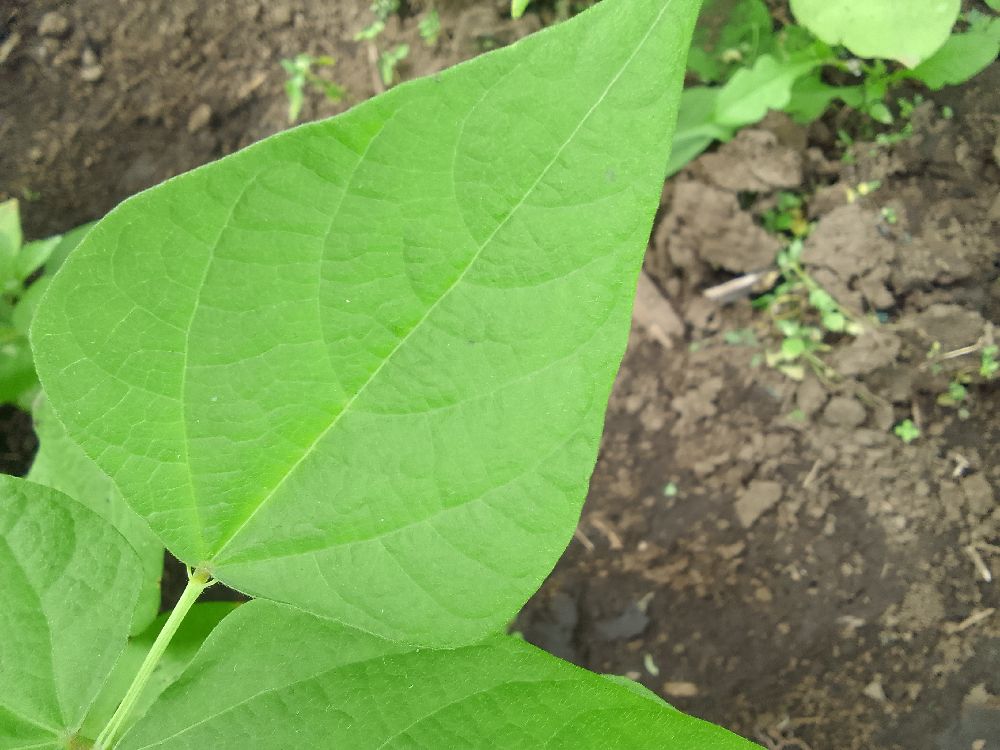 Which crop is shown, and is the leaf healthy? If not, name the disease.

common bean, healthy
